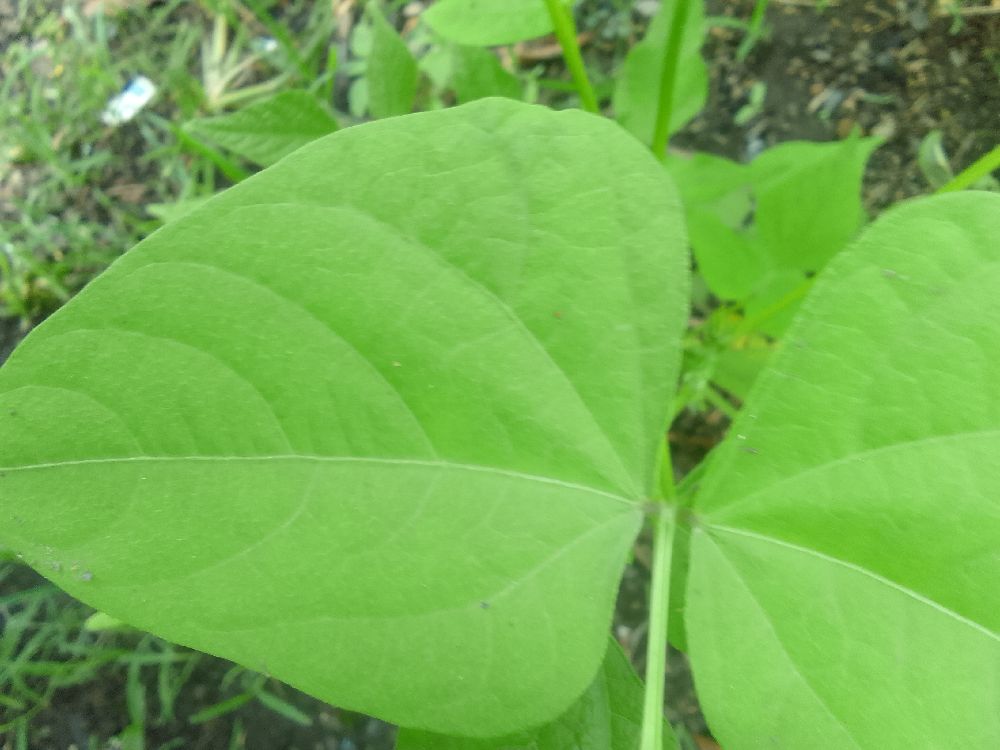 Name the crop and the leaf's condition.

common bean, healthy
